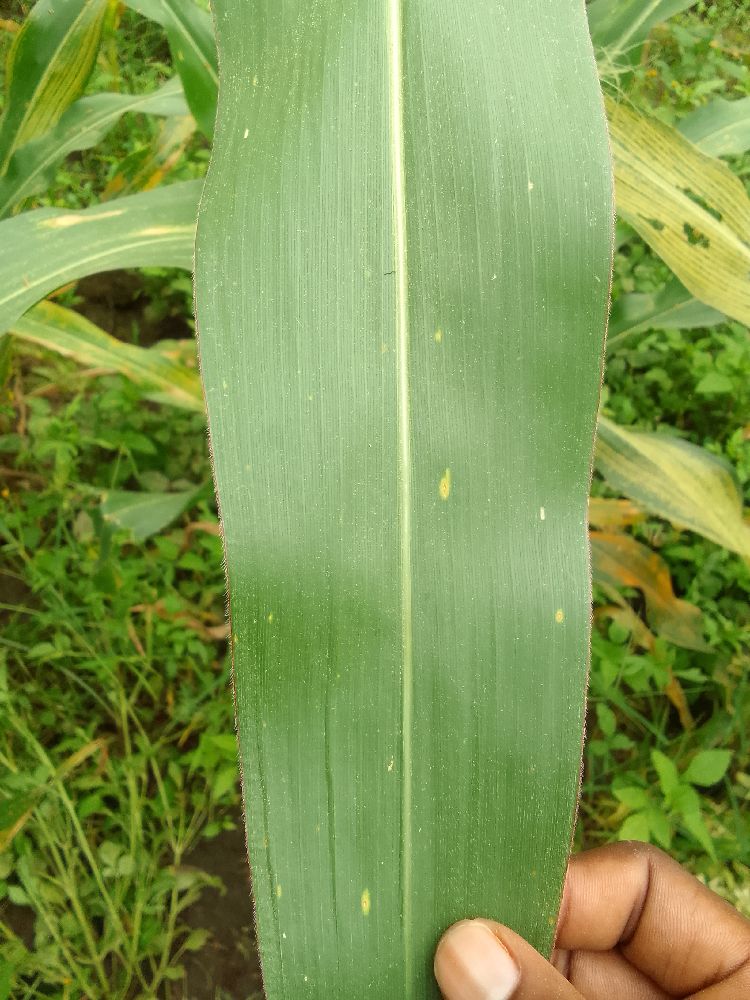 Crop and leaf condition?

maize, healthy
